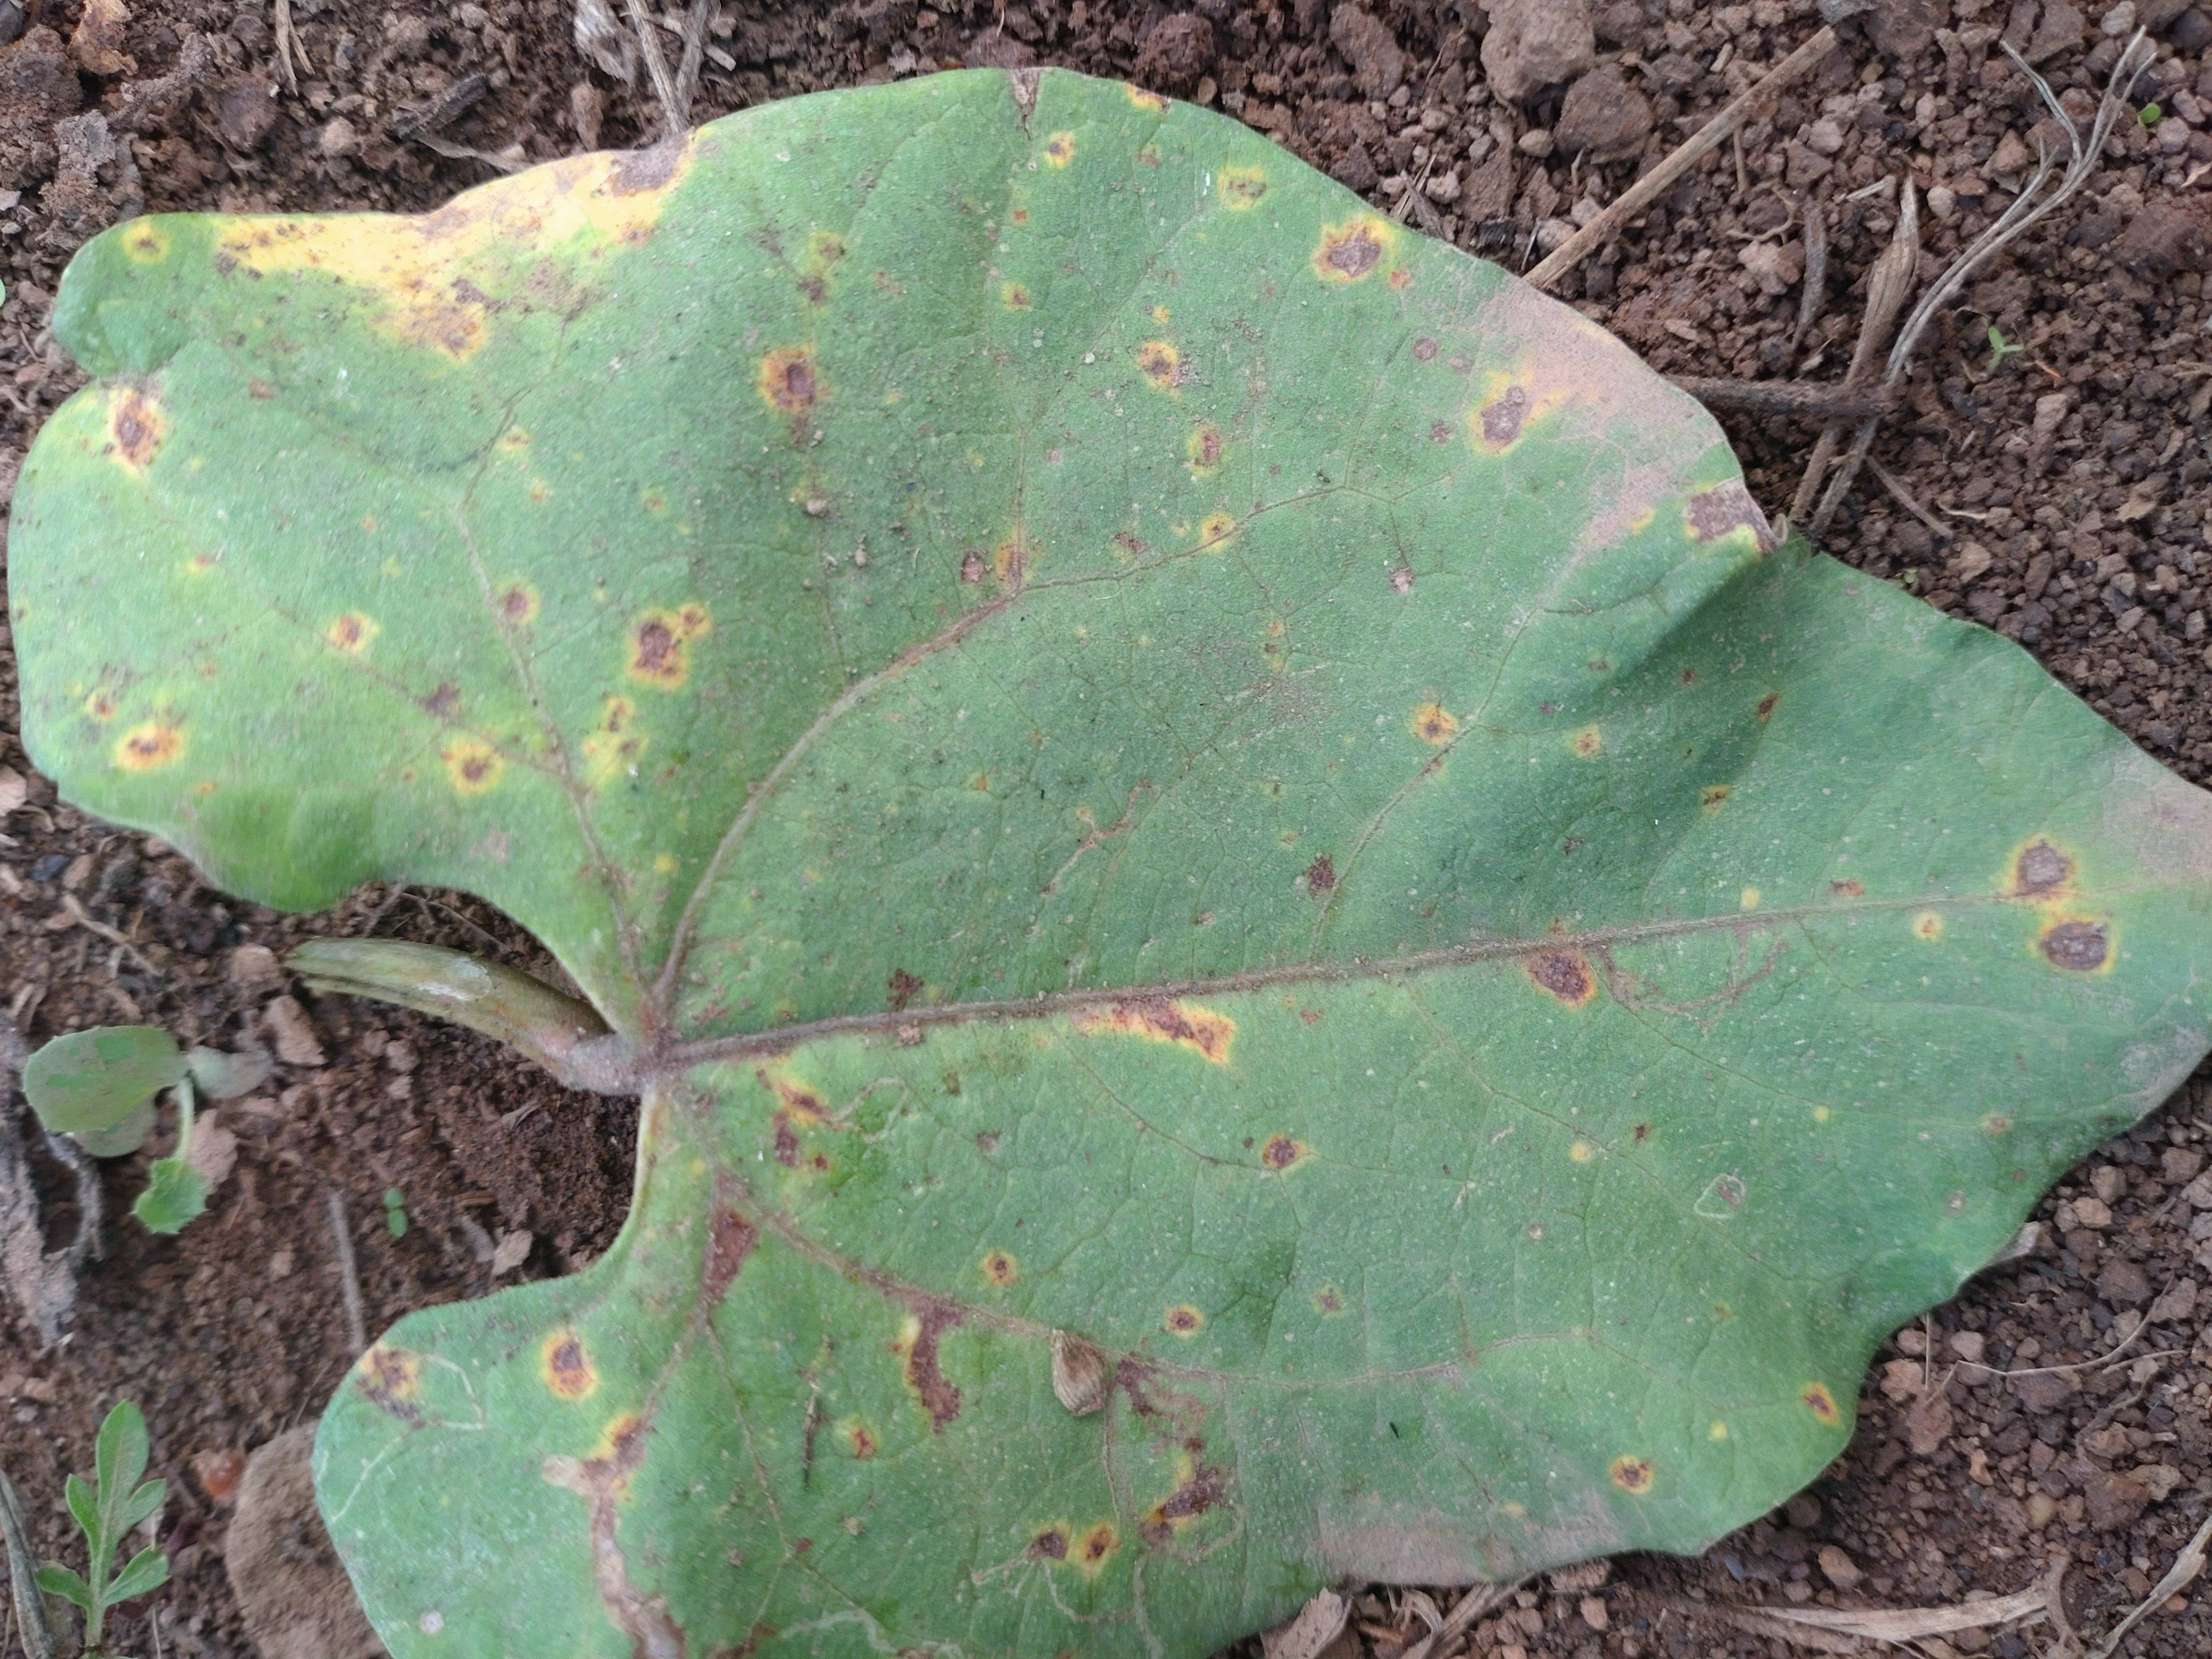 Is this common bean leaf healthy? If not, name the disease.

rust
